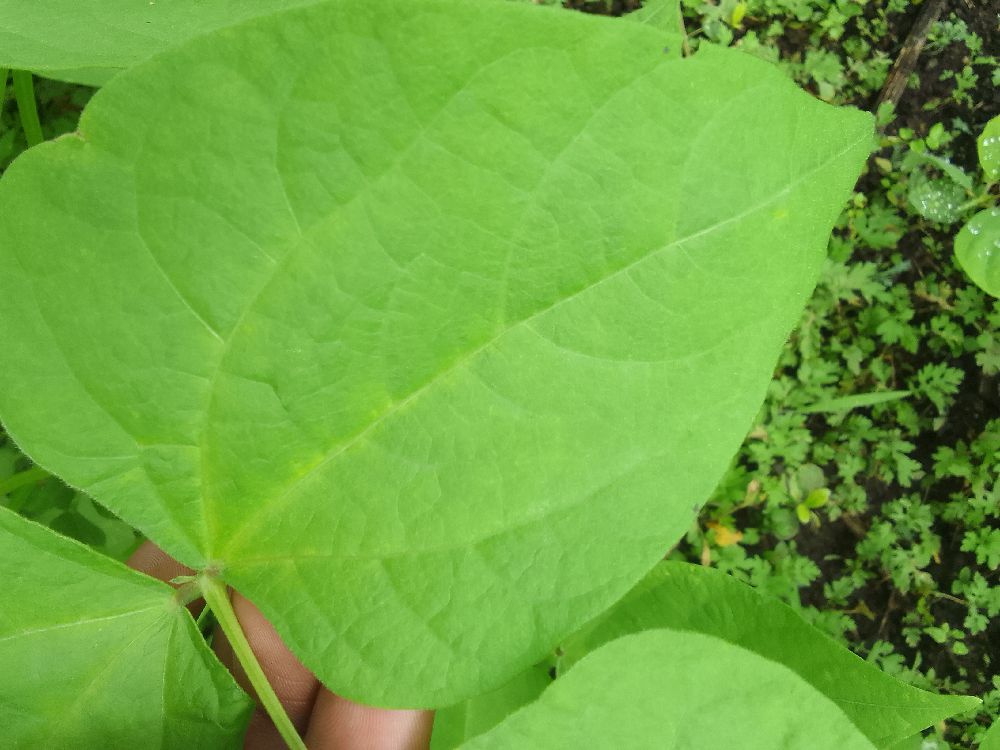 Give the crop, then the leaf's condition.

common bean, healthy
